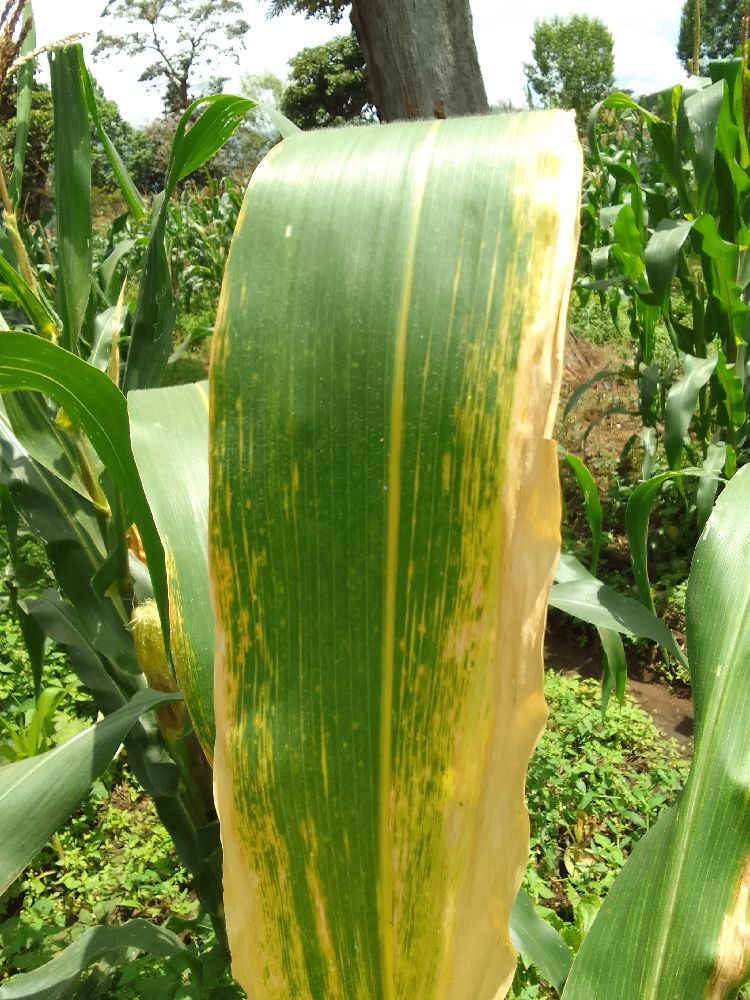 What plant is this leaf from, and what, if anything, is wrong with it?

maize, maize lethal necrosis
